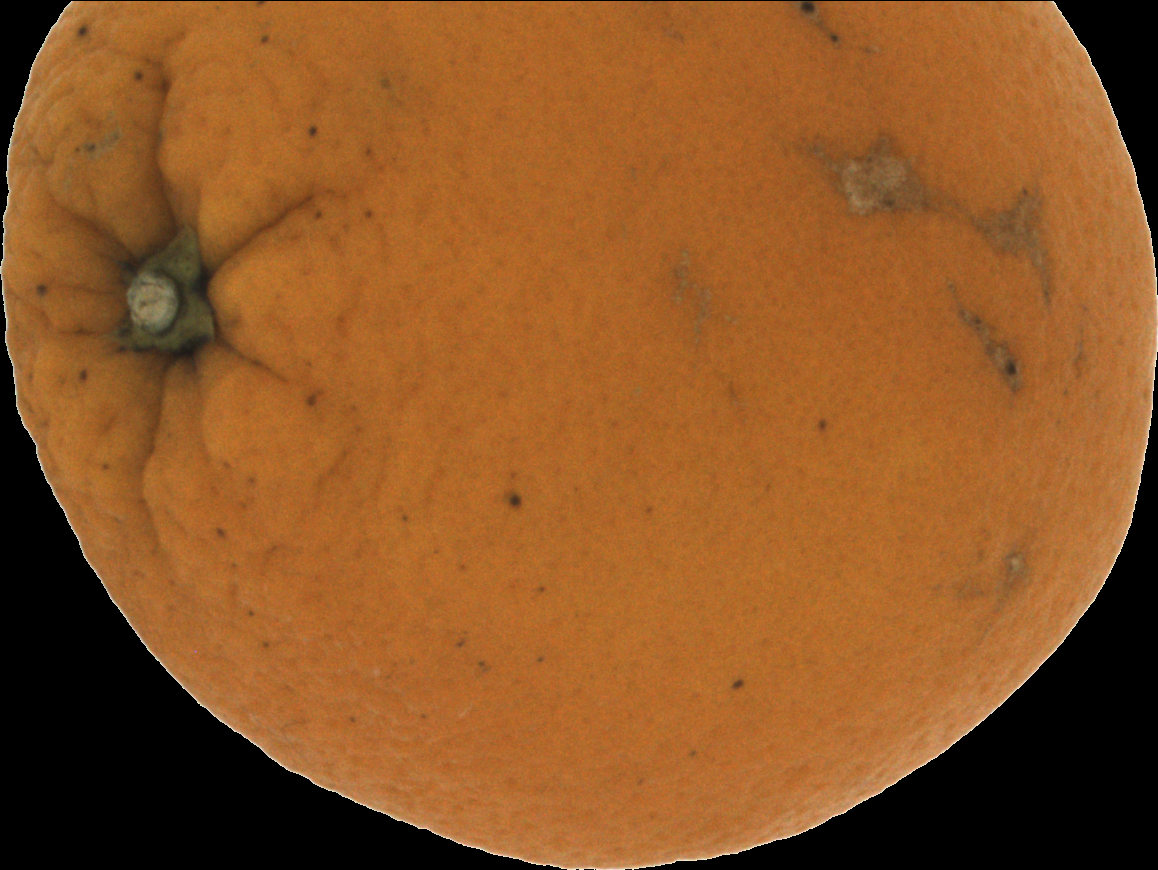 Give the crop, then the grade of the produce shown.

orange, bad
